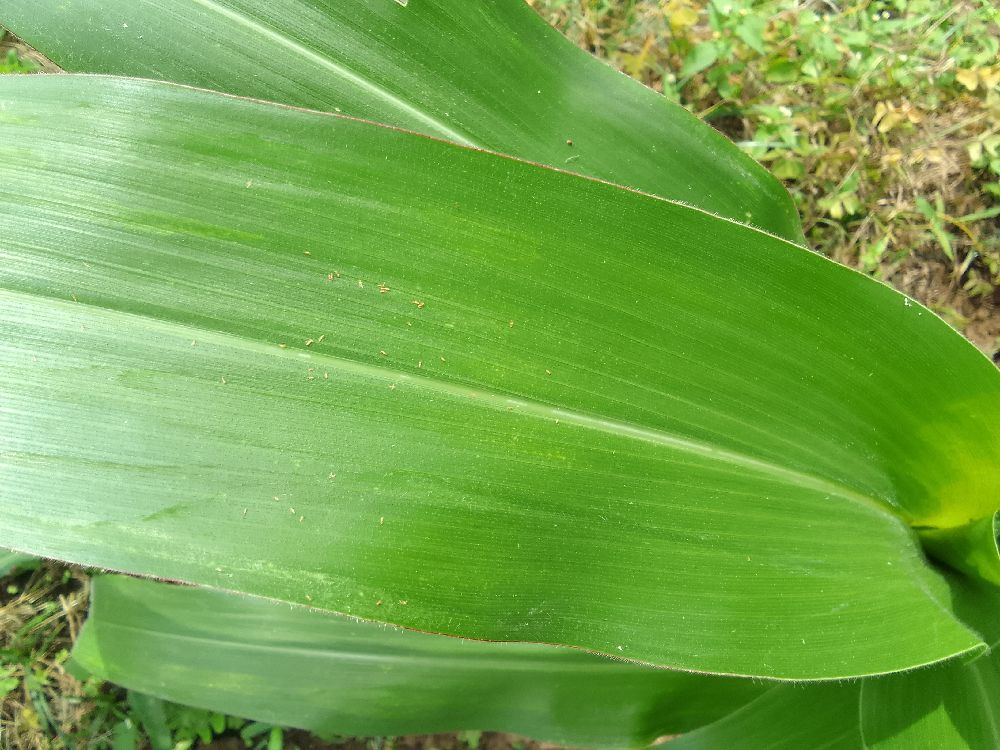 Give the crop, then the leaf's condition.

maize, healthy
